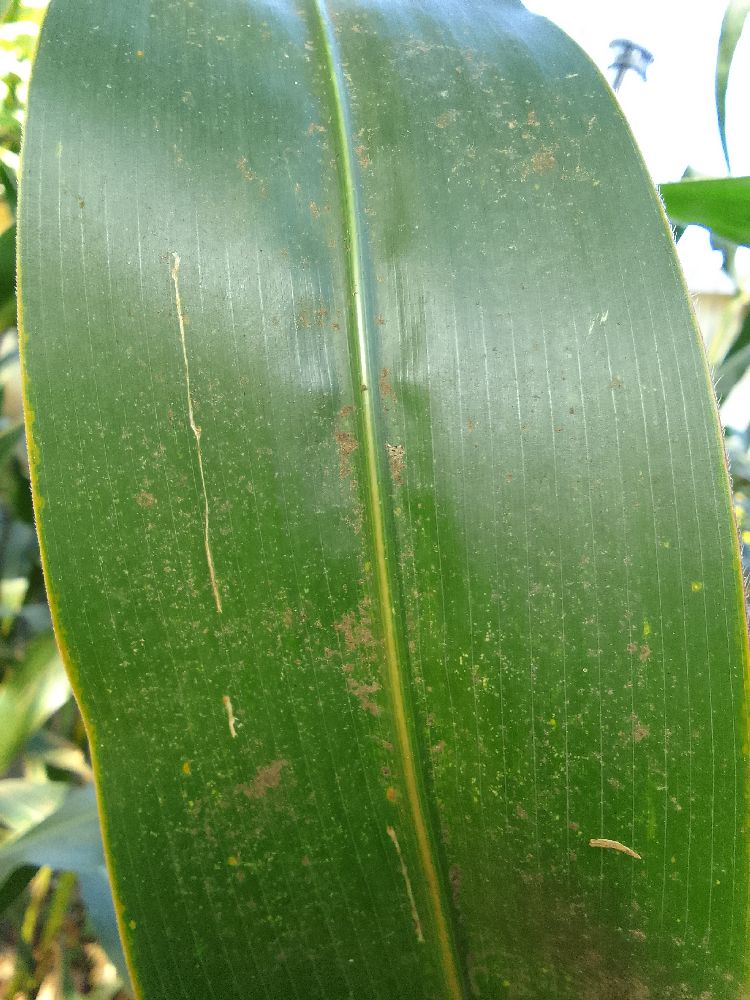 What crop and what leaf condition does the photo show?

maize, healthy
